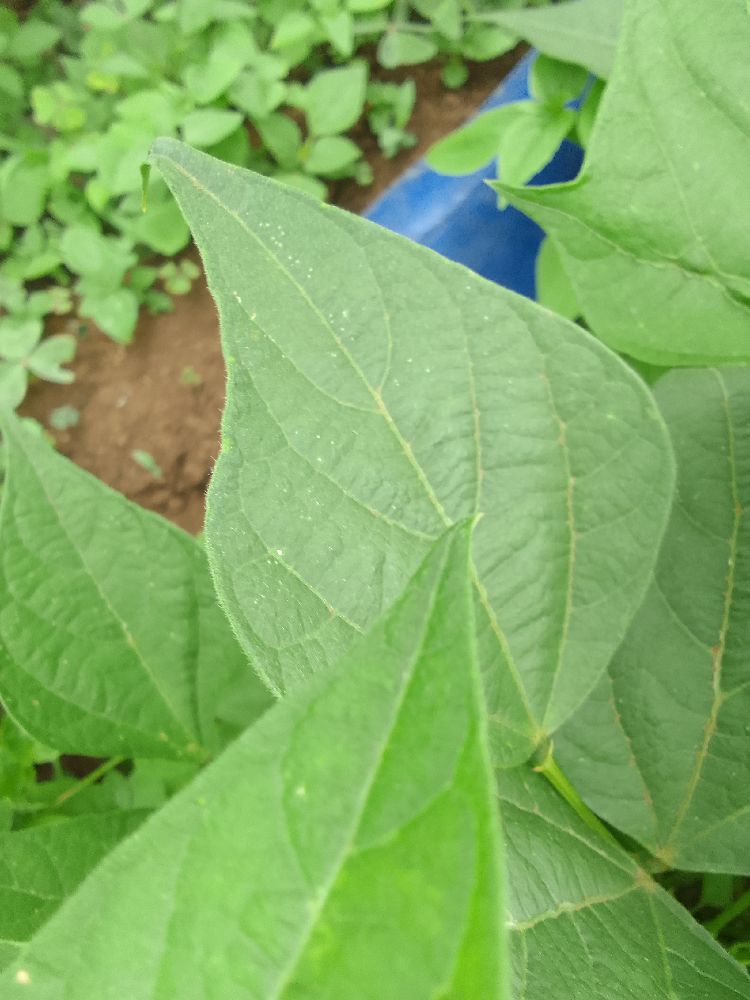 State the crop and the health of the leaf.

common bean, healthy
